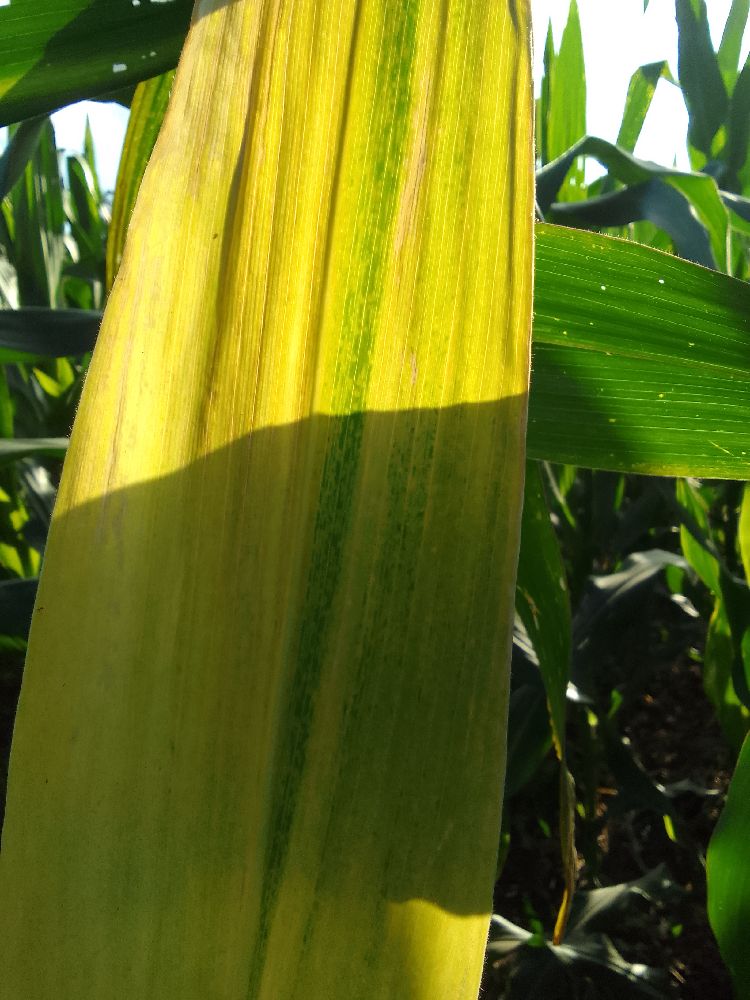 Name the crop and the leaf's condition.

maize, maize lethal necrosis
